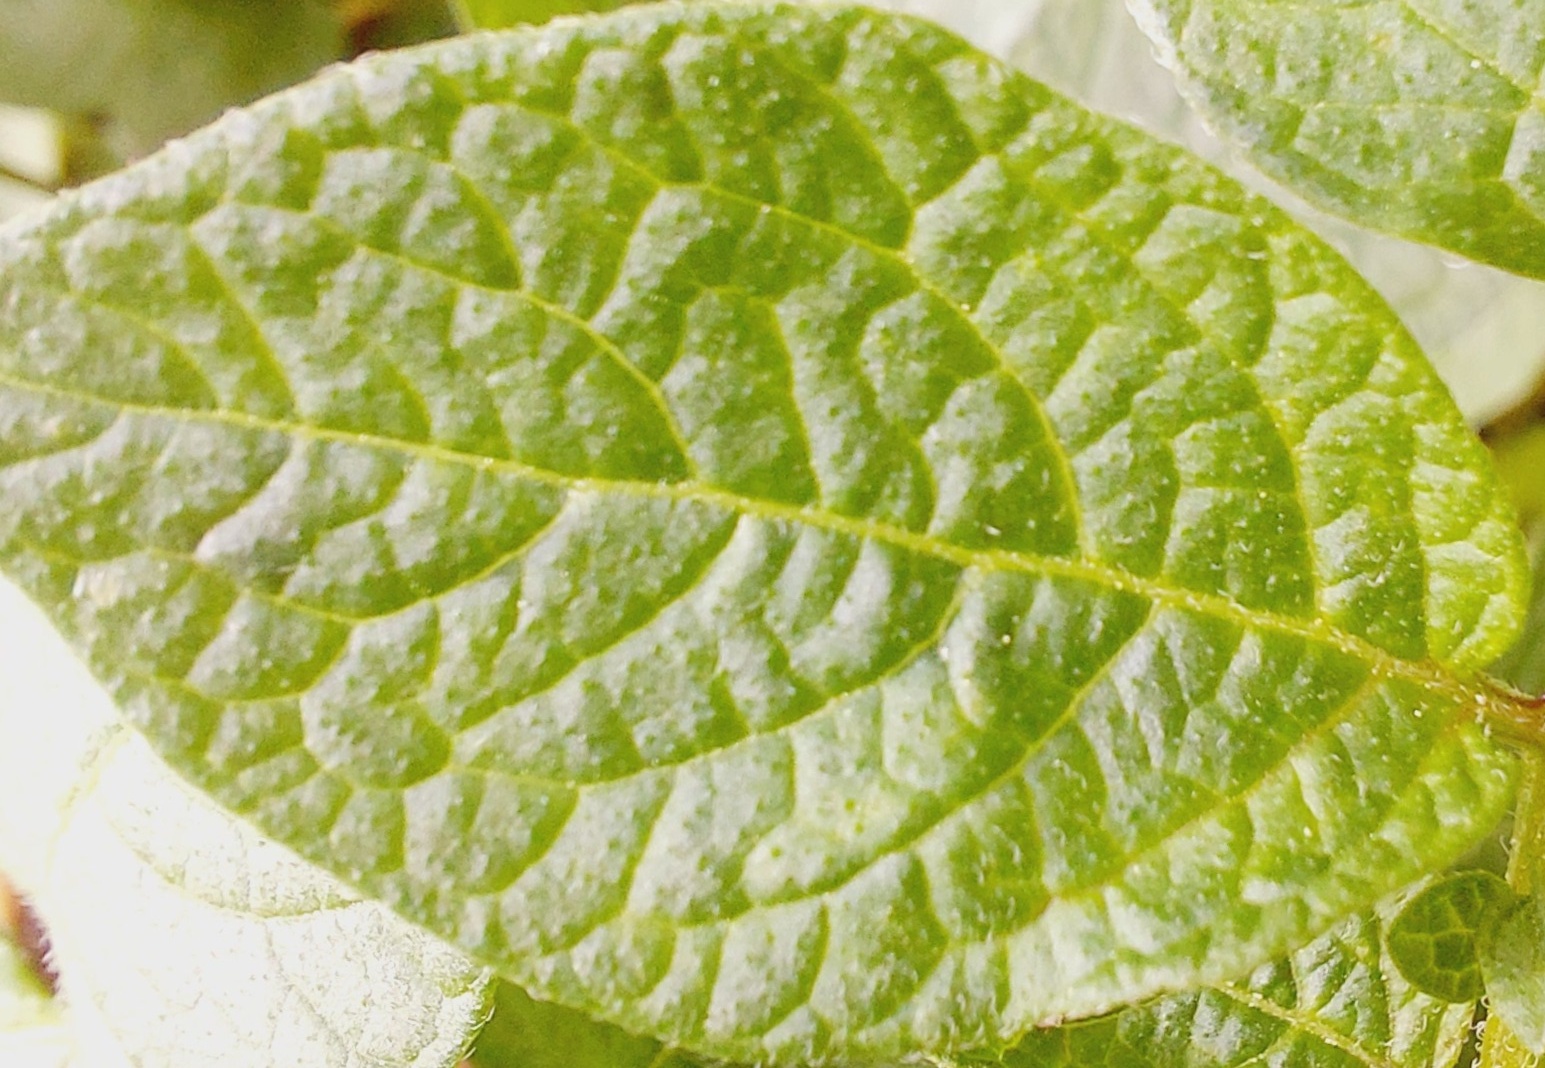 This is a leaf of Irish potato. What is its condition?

healthy
